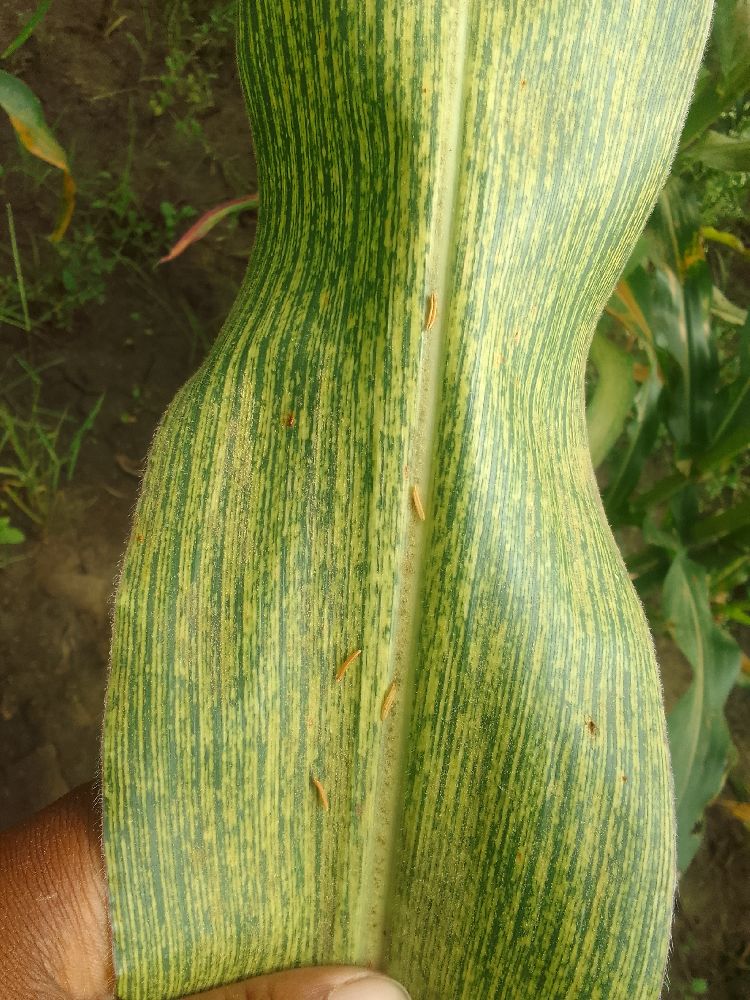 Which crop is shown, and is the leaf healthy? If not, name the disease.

maize, maize streak virus
